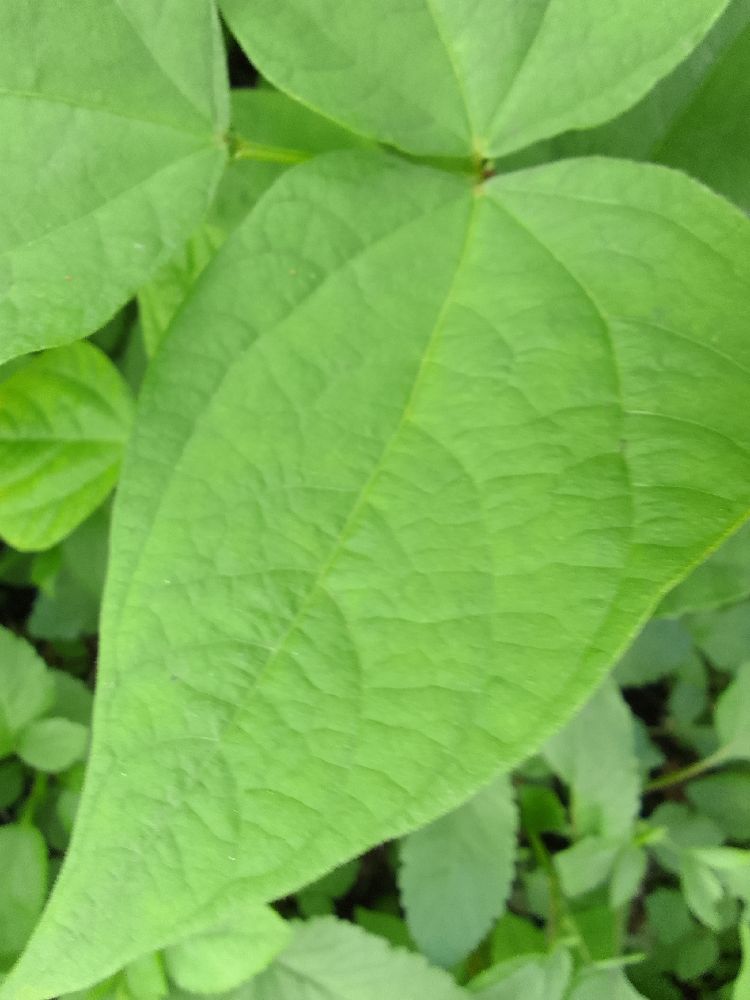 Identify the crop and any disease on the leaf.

common bean, healthy
